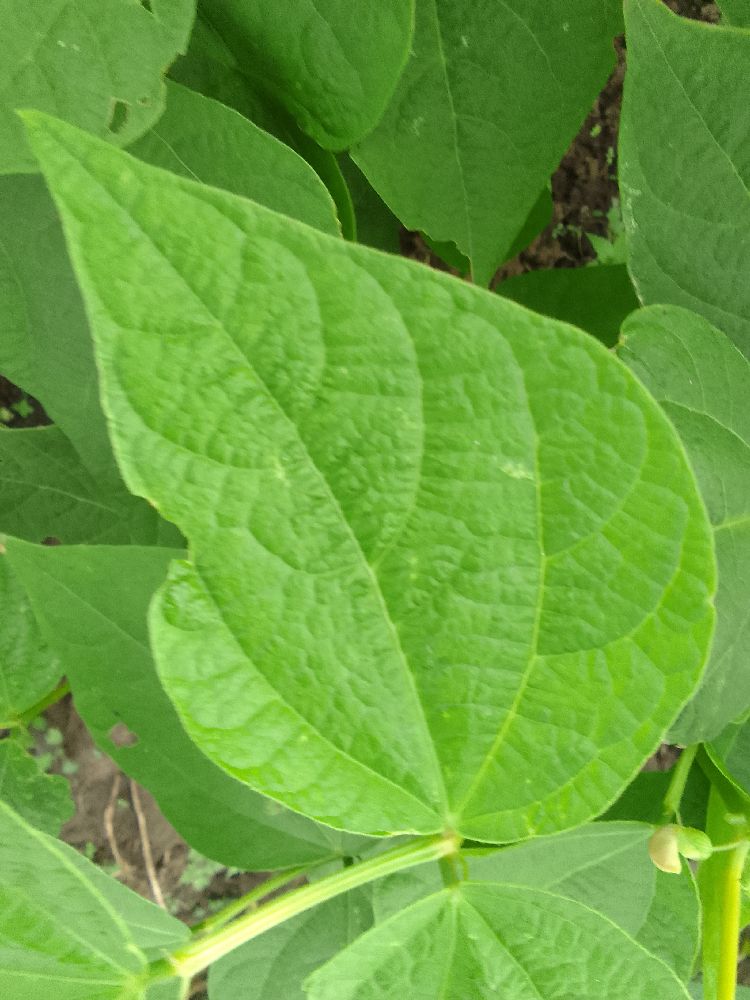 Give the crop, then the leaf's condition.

common bean, healthy
